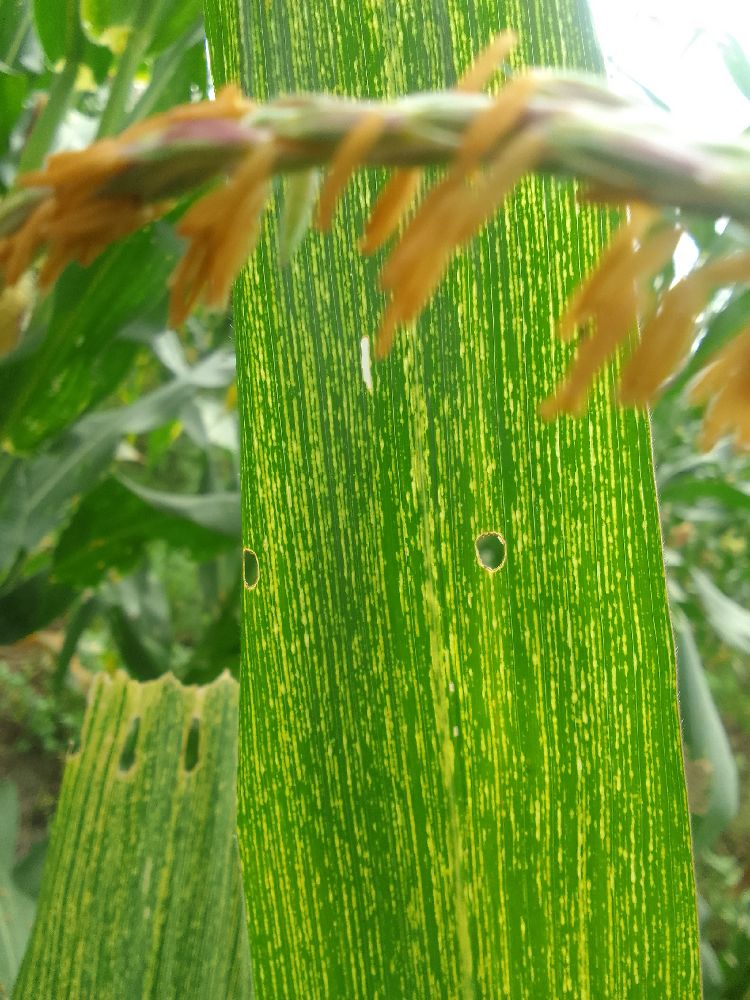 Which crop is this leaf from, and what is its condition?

maize, maize streak virus
